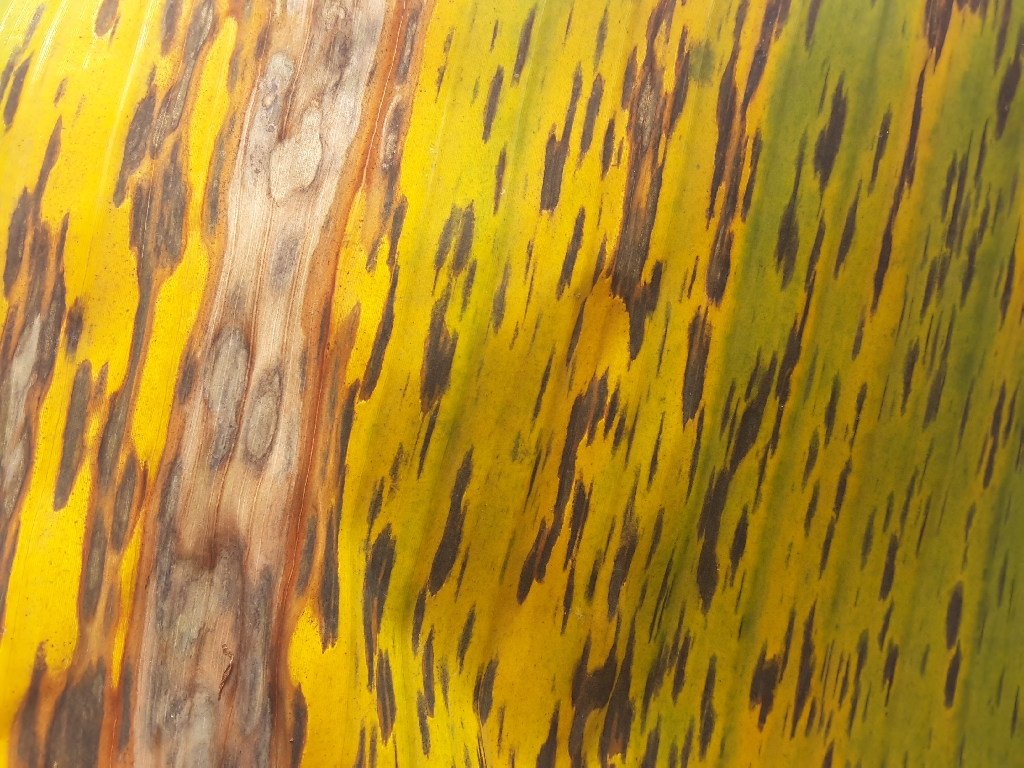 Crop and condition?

banana, black sigatoka
